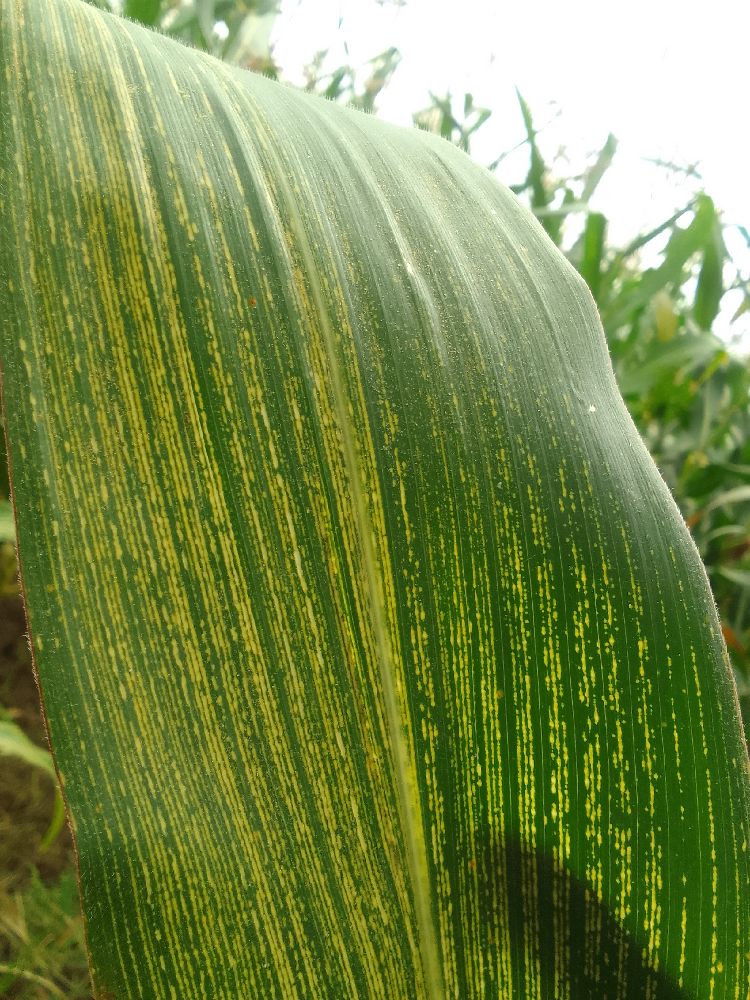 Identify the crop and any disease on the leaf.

maize, maize streak virus
